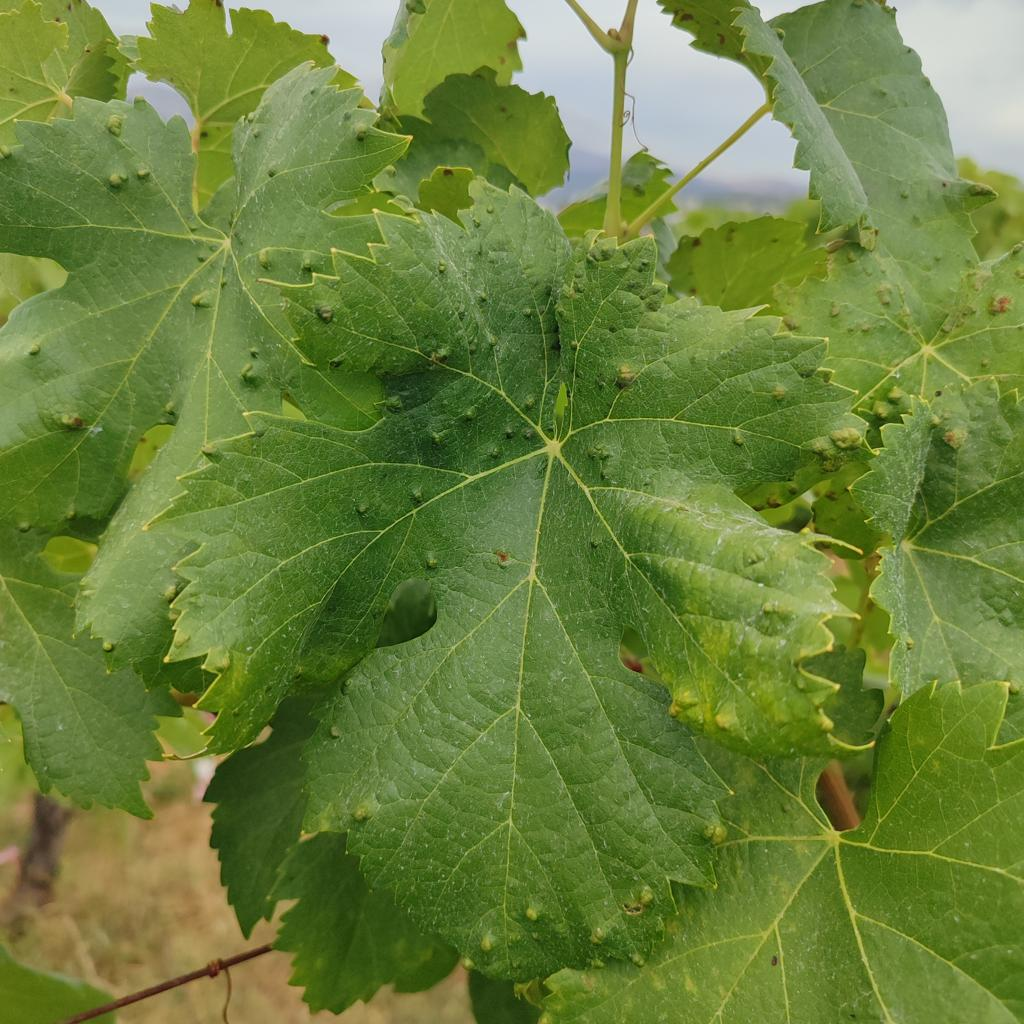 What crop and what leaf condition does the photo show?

grapevine, erineum mite
